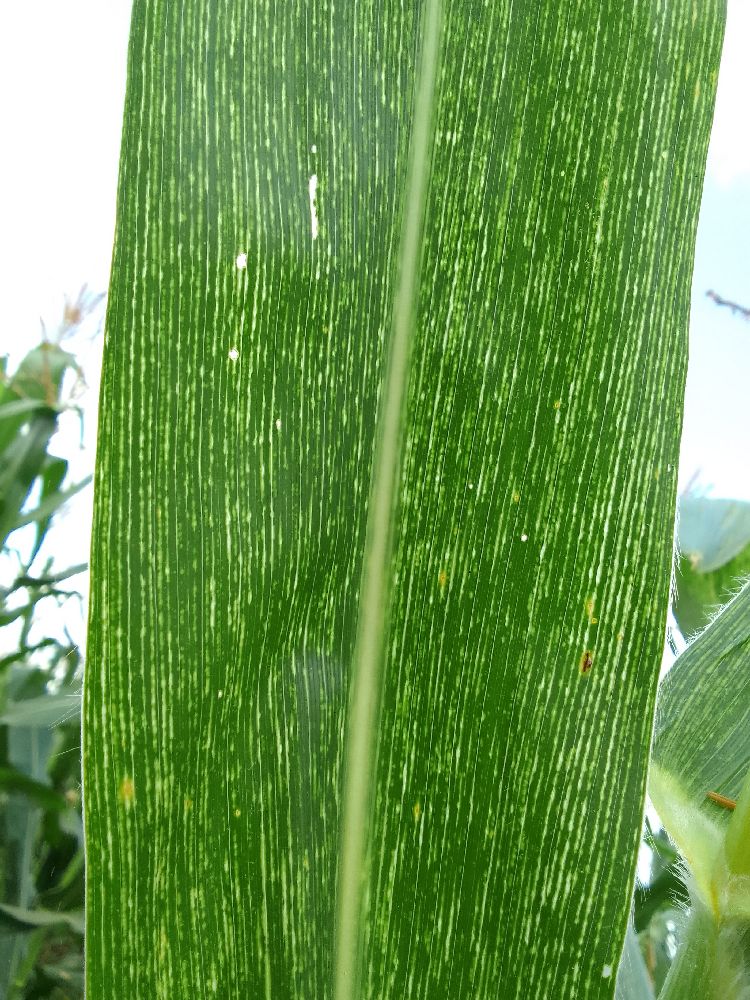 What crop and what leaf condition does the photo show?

maize, maize streak virus
